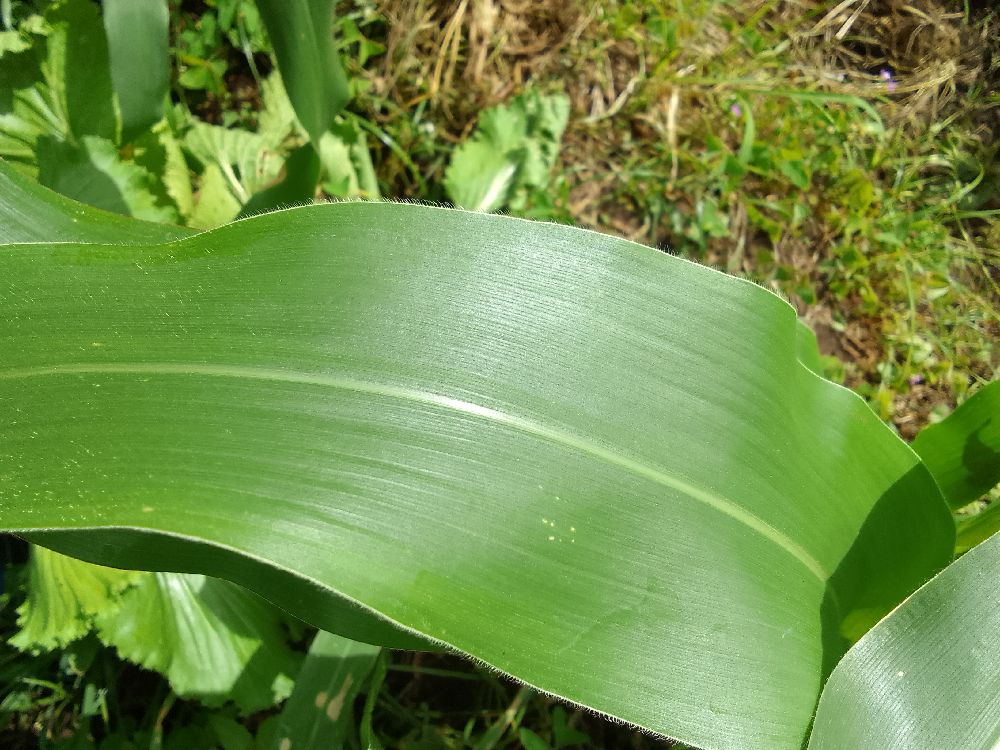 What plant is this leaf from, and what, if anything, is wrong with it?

maize, healthy
